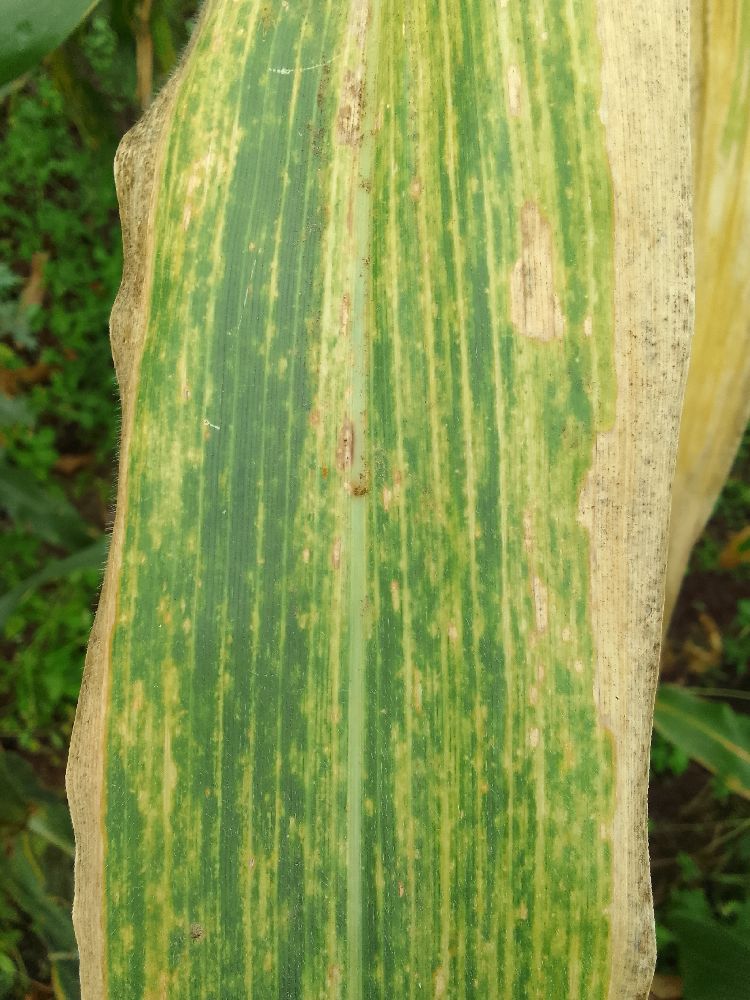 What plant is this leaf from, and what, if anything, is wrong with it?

maize, maize lethal necrosis
